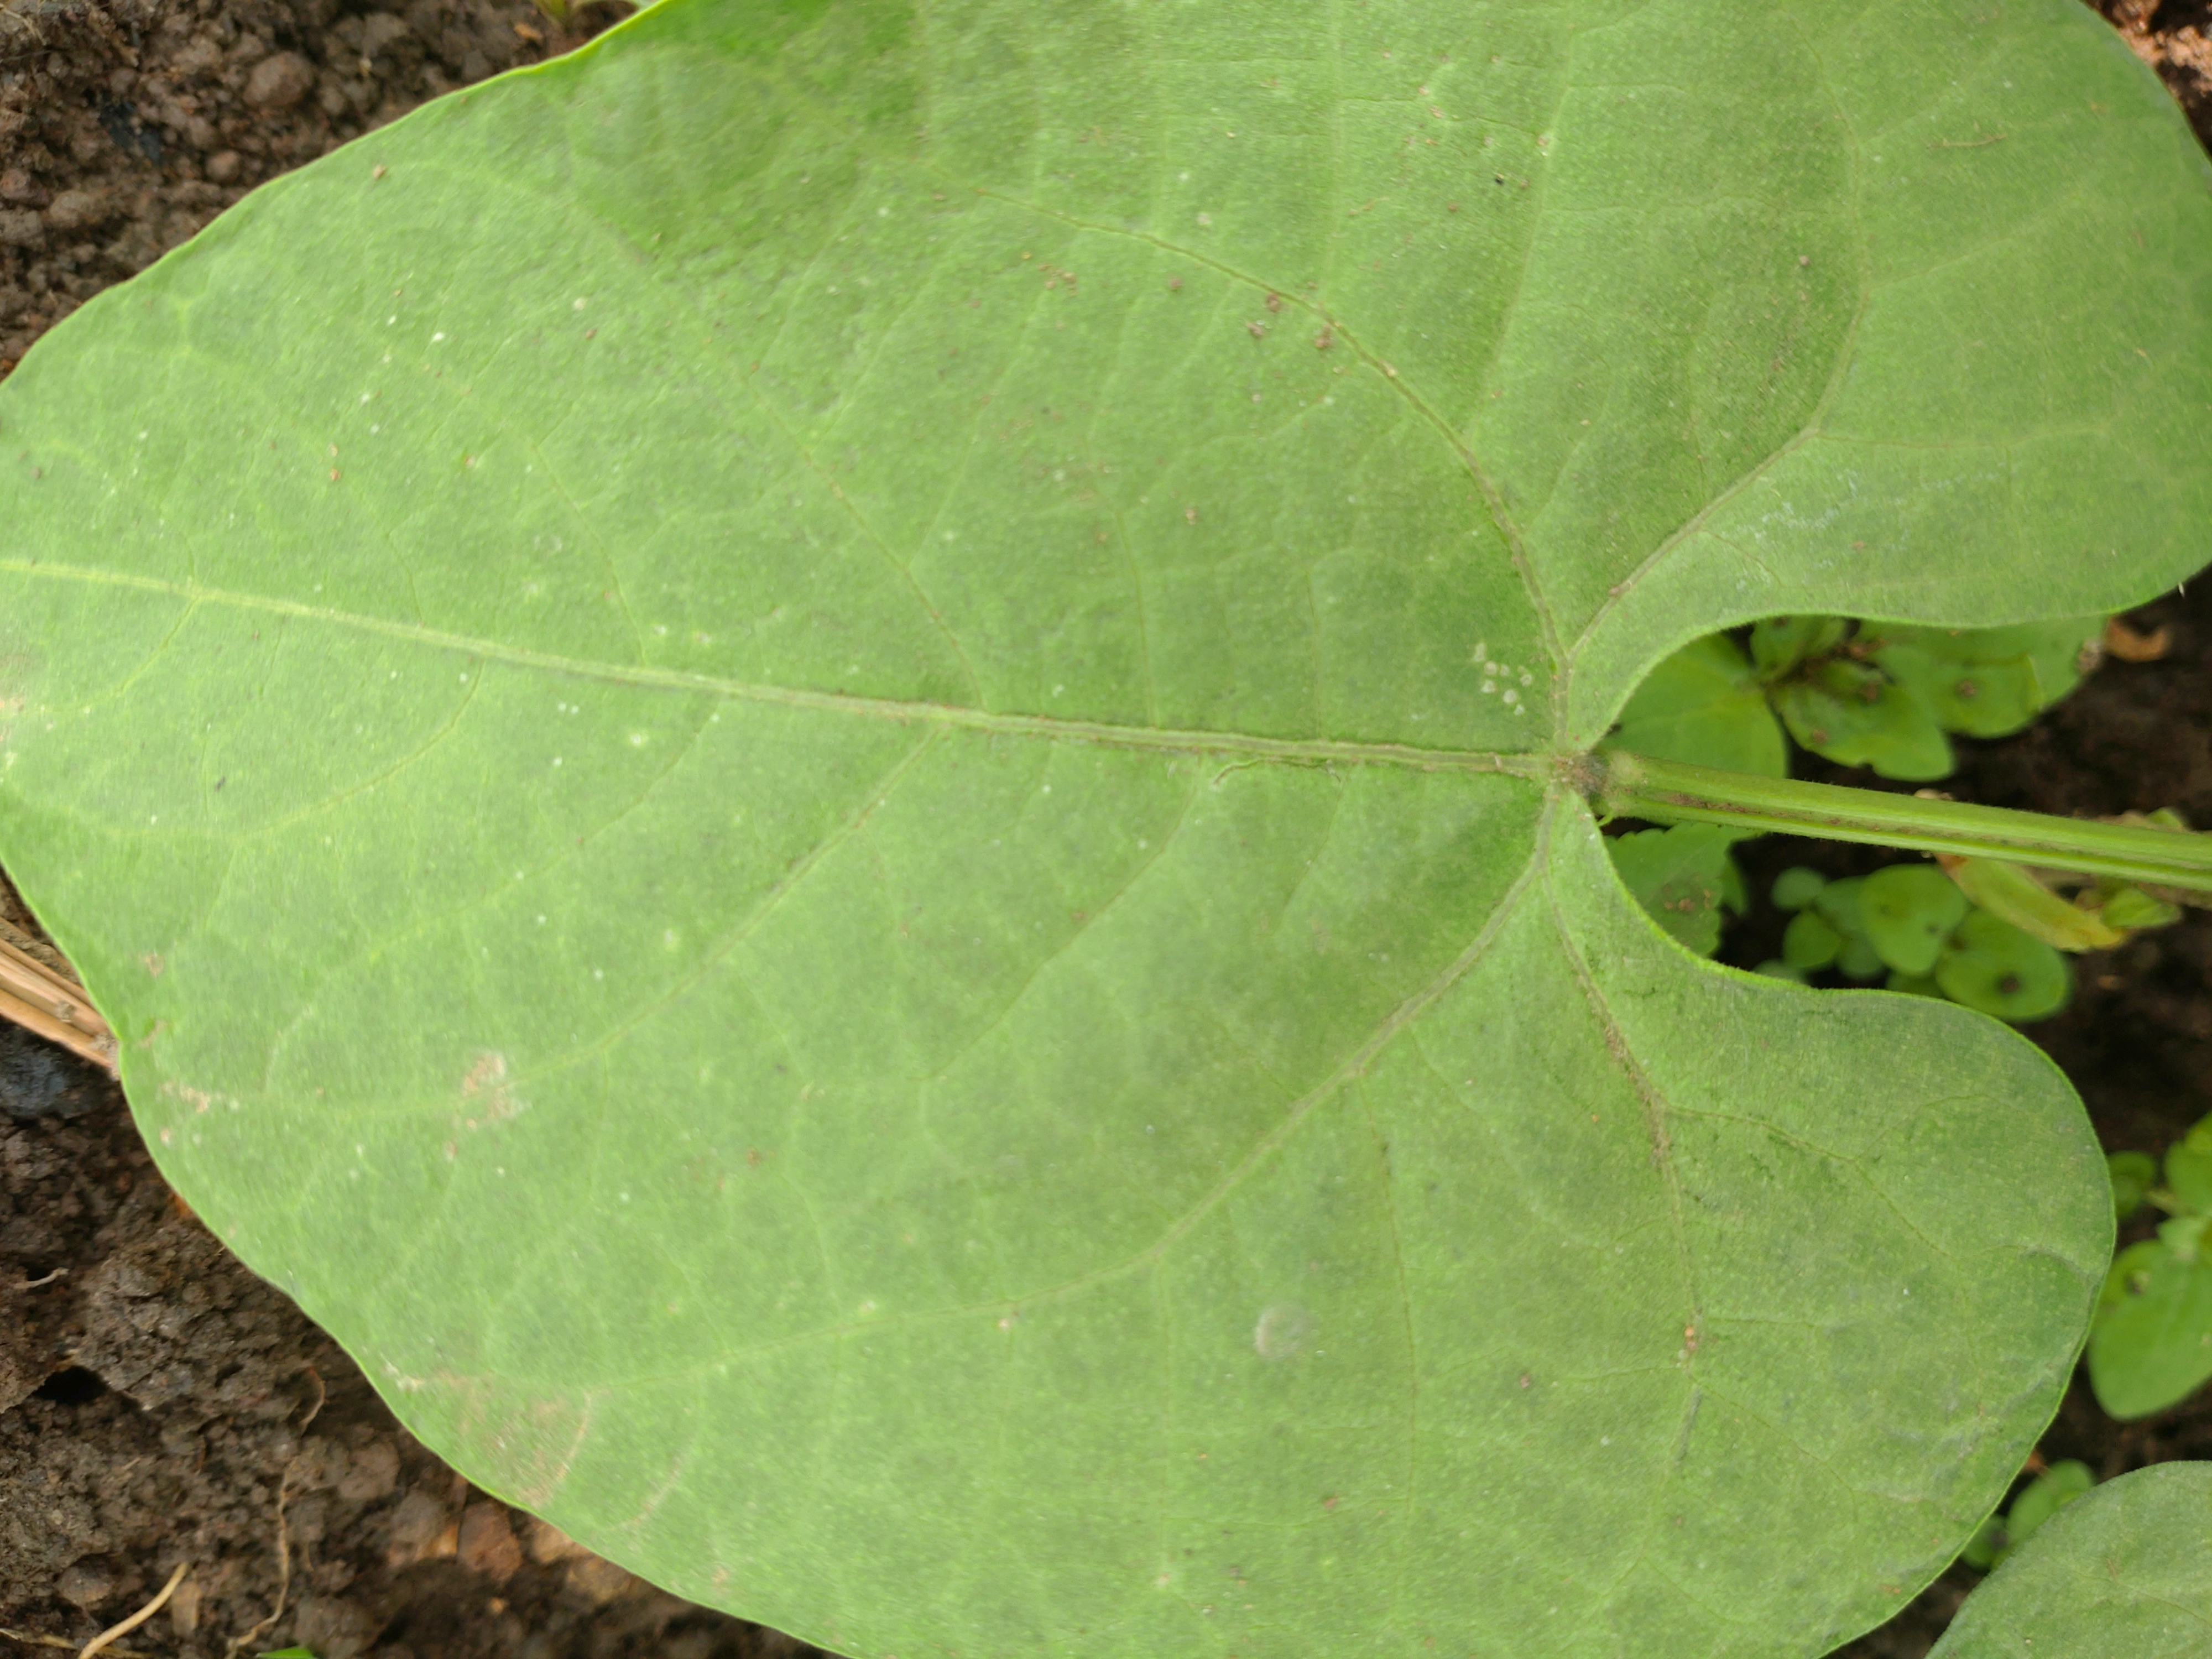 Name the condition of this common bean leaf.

healthy
